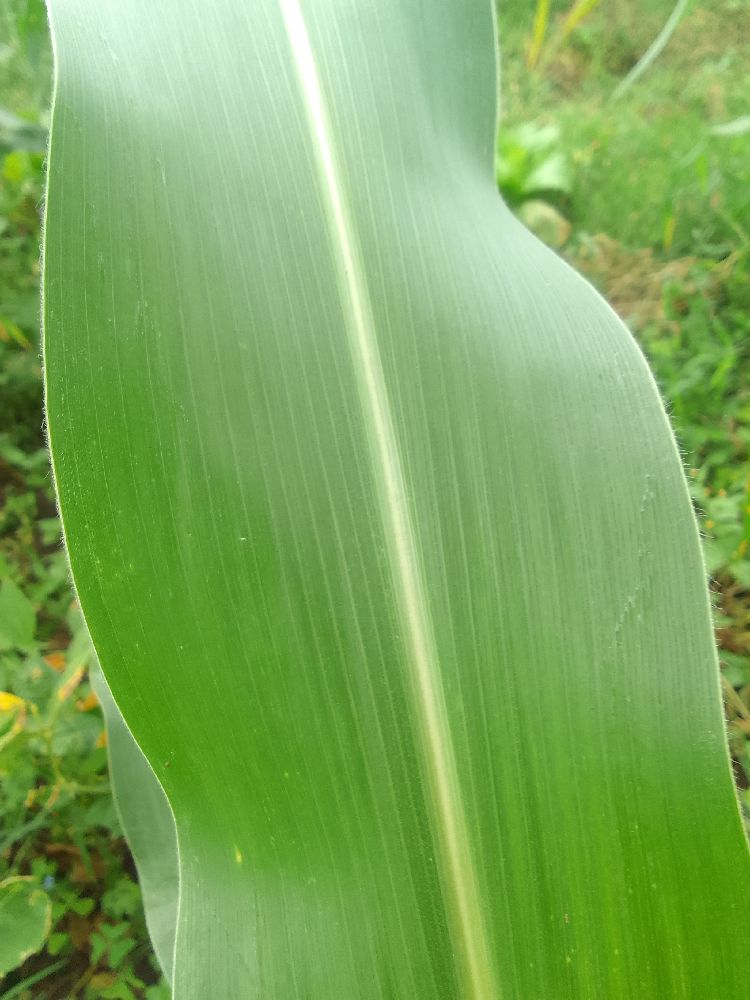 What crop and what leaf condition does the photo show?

maize, healthy
